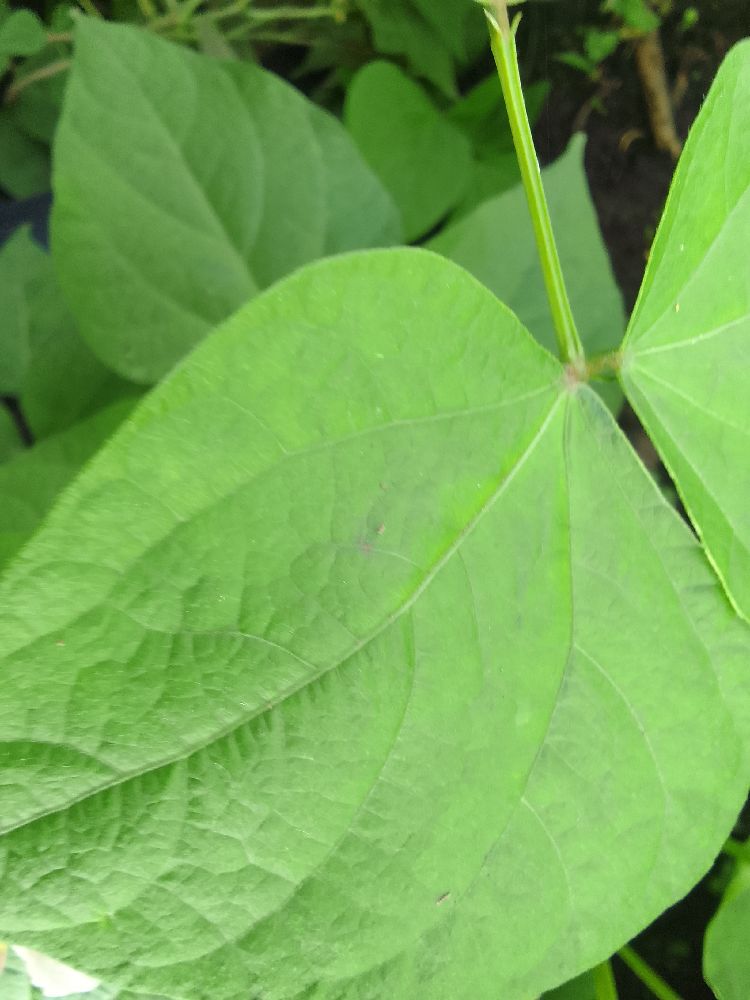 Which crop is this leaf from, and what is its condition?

common bean, healthy
